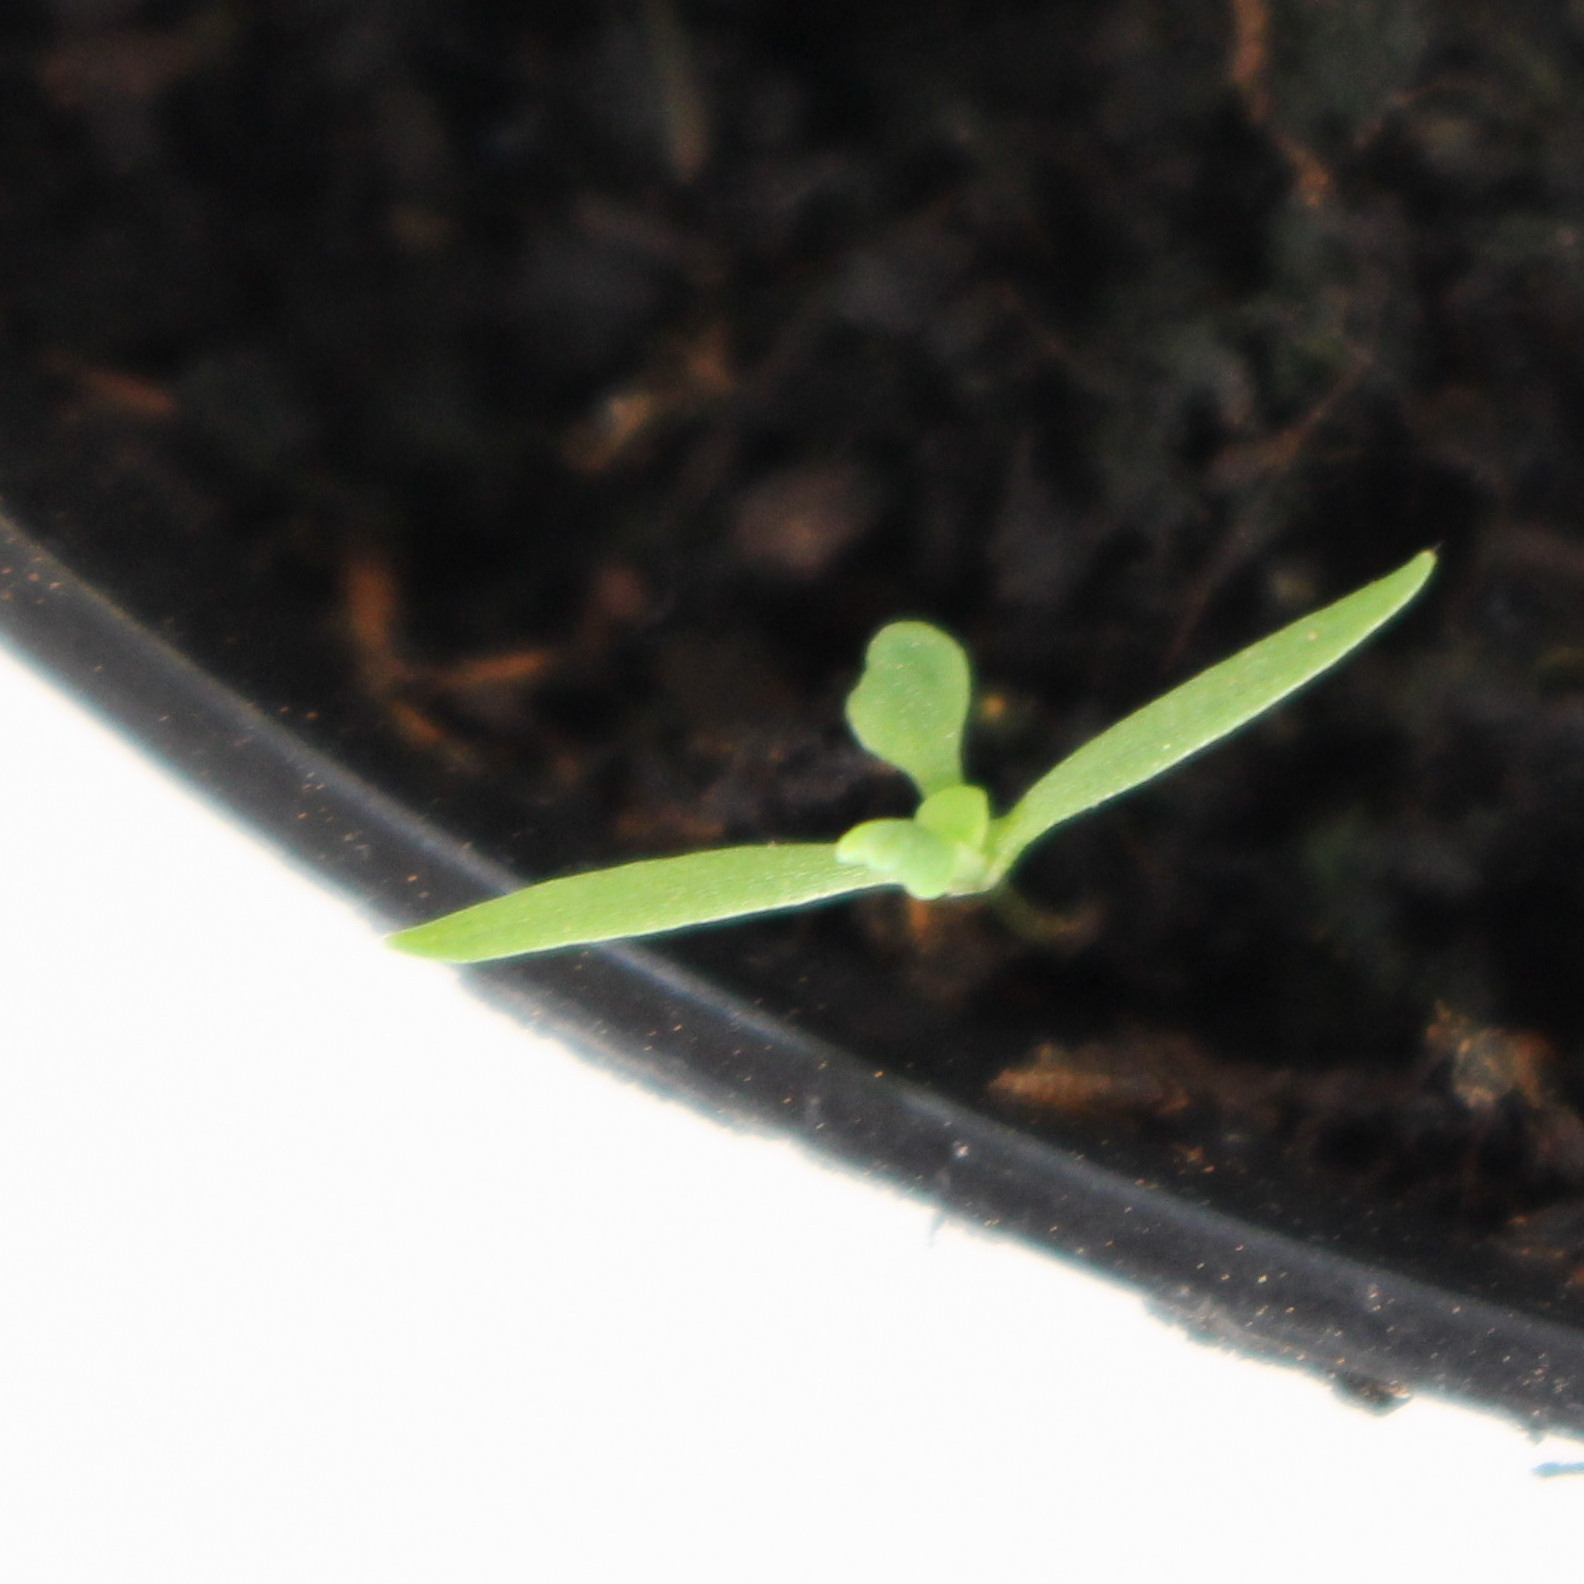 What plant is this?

Papaver rhoeas
